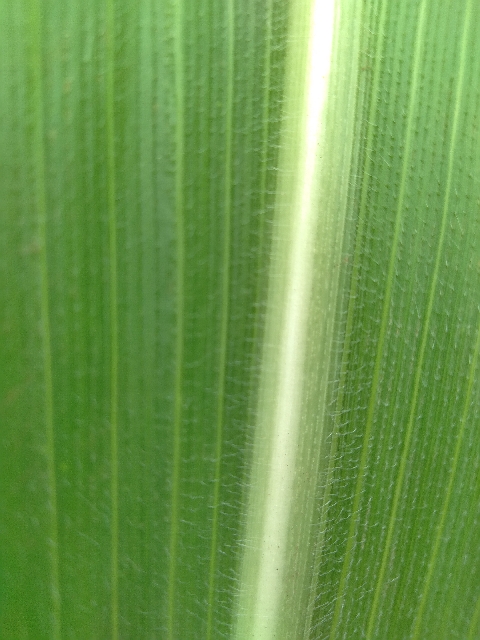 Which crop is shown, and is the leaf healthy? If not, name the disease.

maize, healthy
